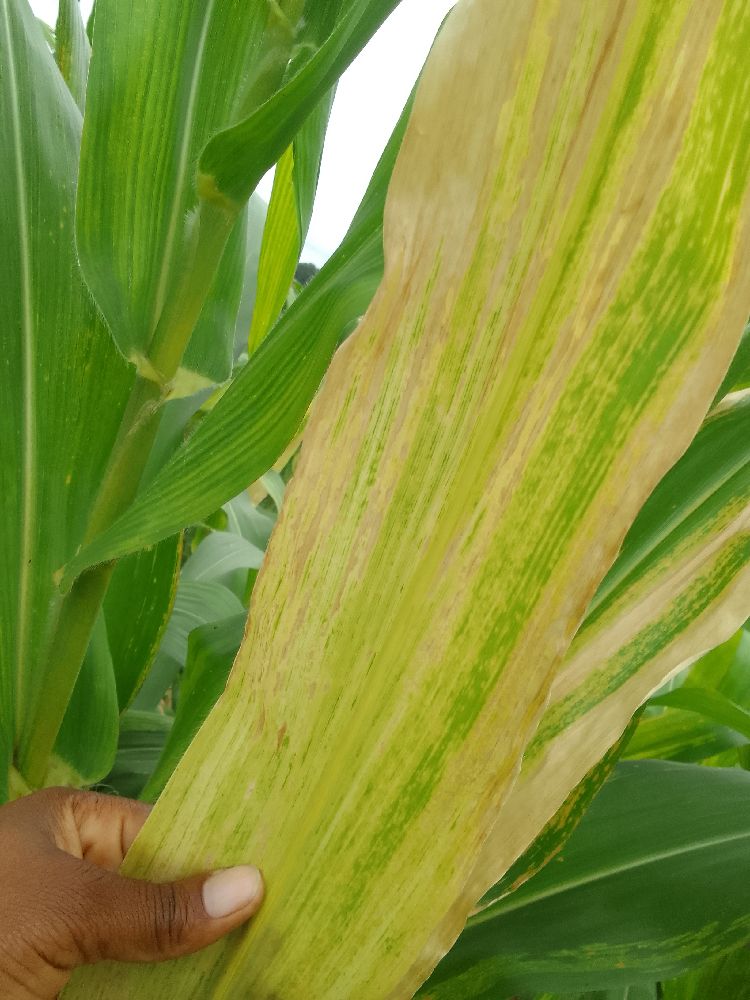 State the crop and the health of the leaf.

maize, maize lethal necrosis
